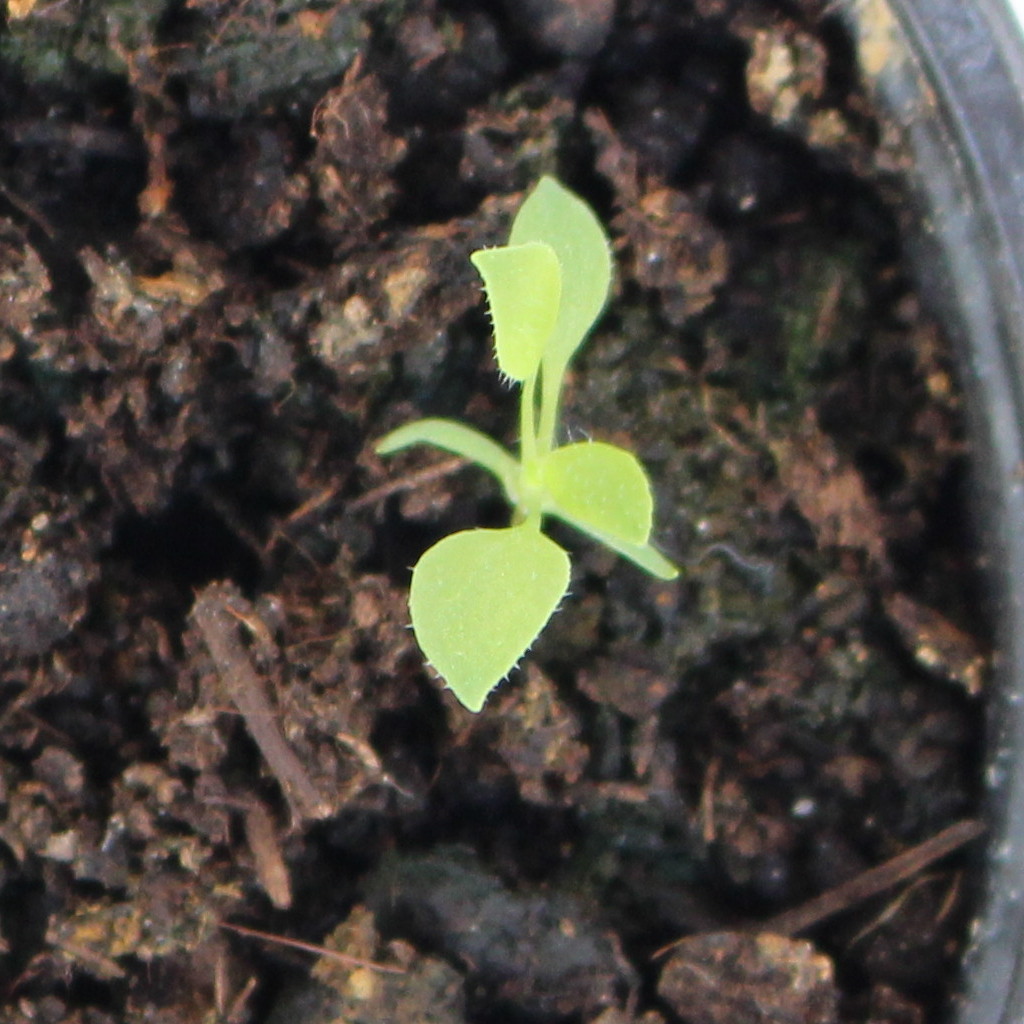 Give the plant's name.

Papaver rhoeas
